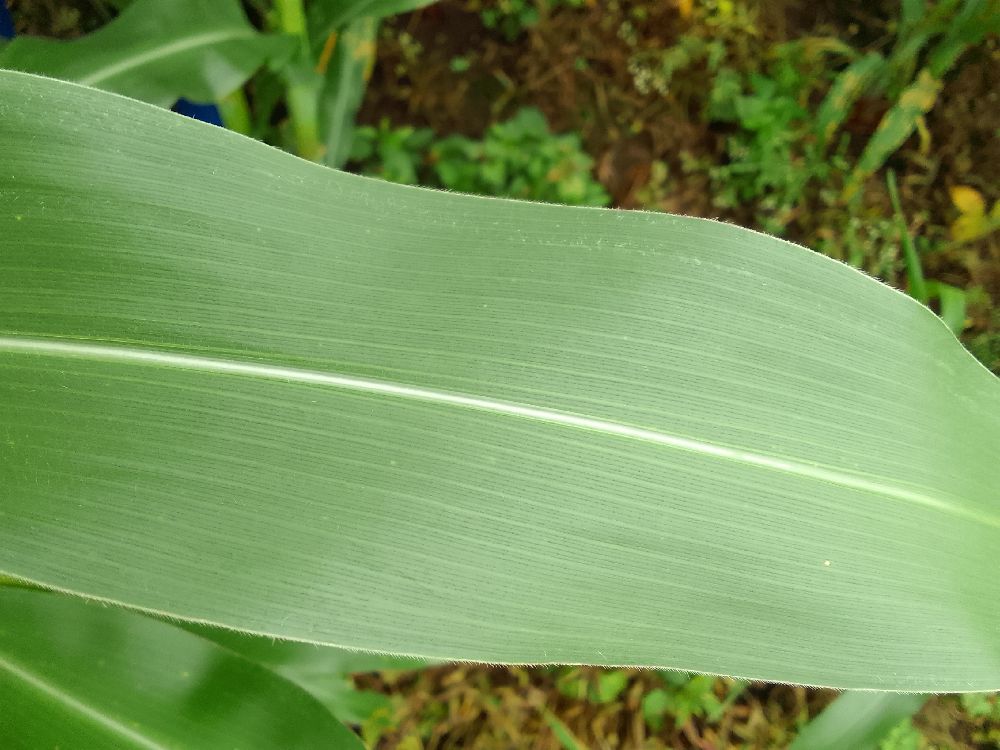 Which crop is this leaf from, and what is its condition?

maize, healthy
